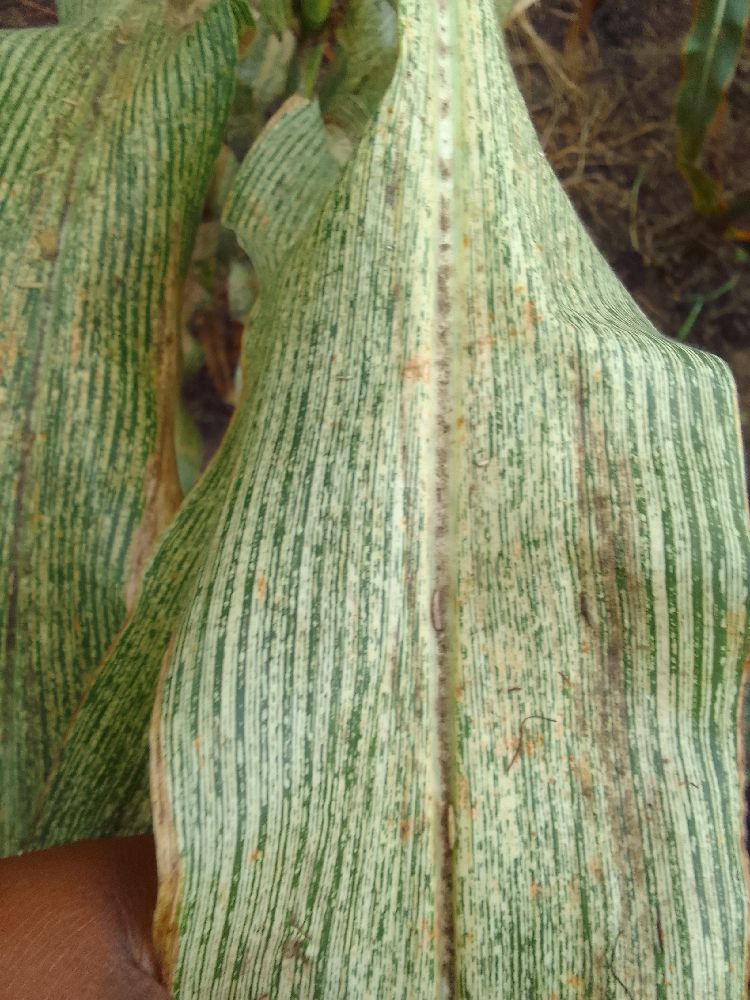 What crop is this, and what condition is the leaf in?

maize, maize streak virus
